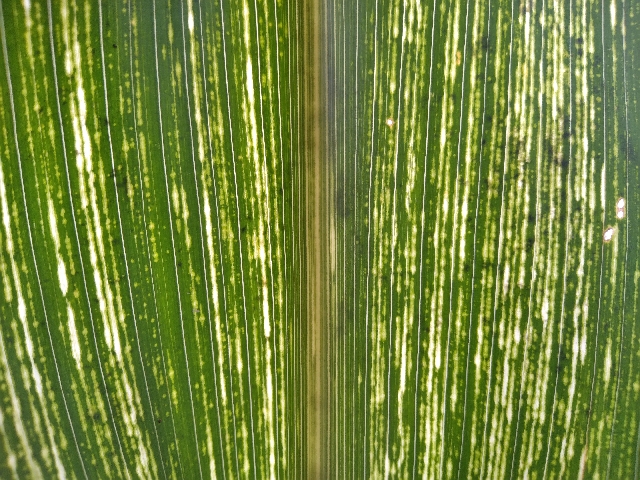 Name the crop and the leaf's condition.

maize, maize streak virus
